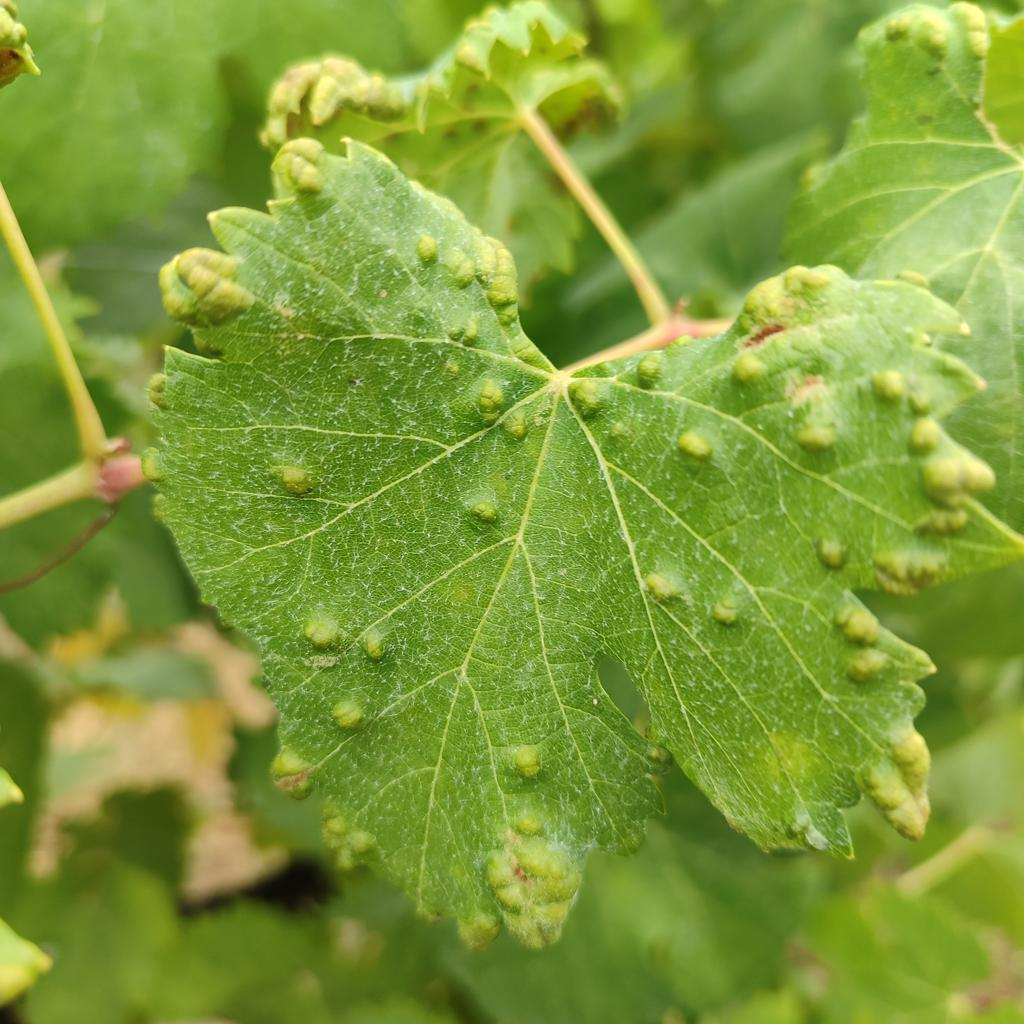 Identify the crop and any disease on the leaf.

grapevine, erineum mite
